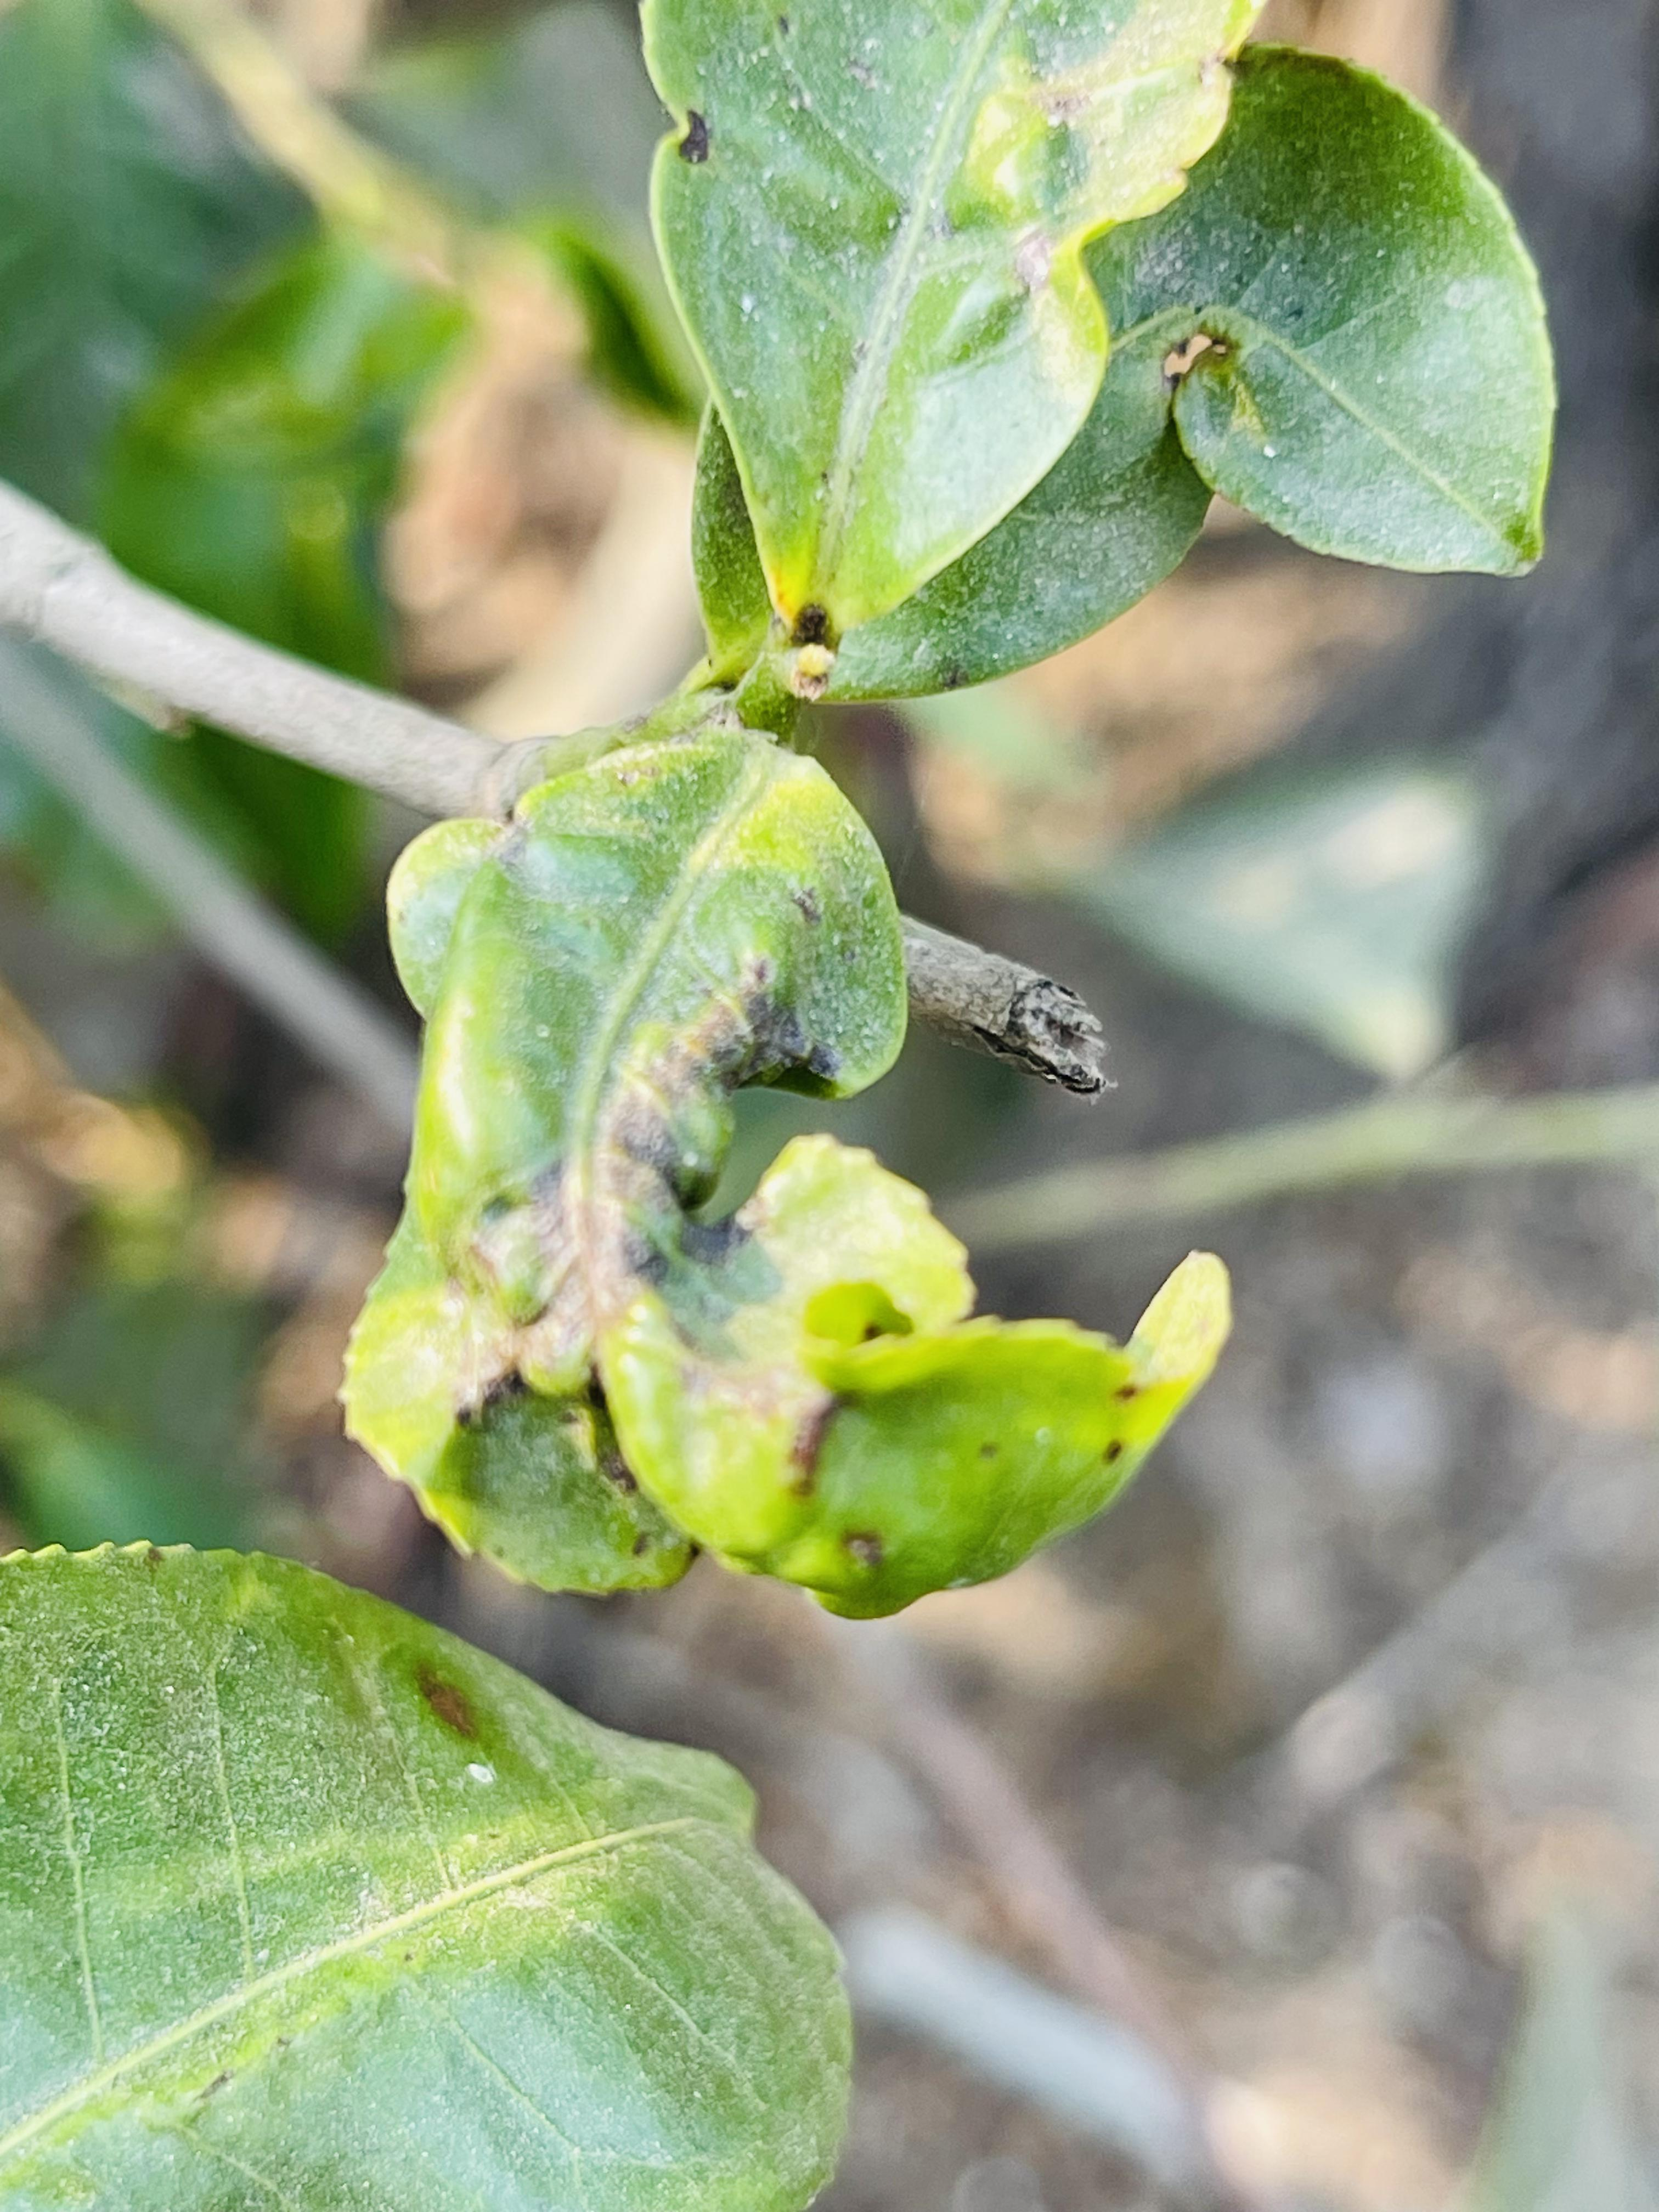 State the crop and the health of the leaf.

tea, helopeltis
